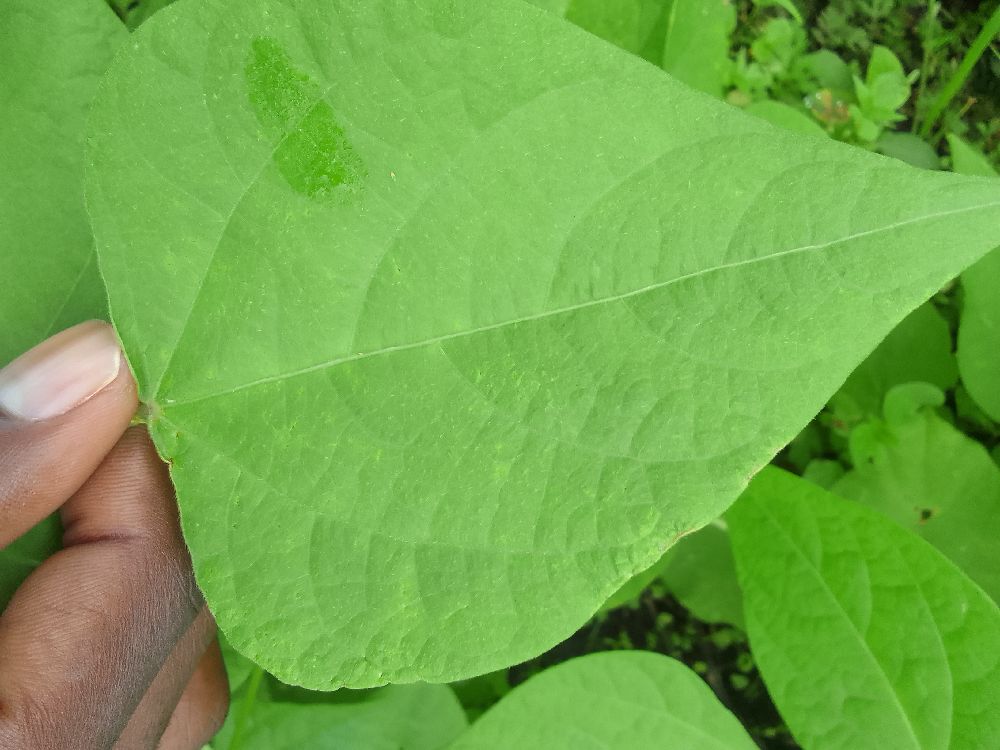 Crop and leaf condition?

common bean, healthy
